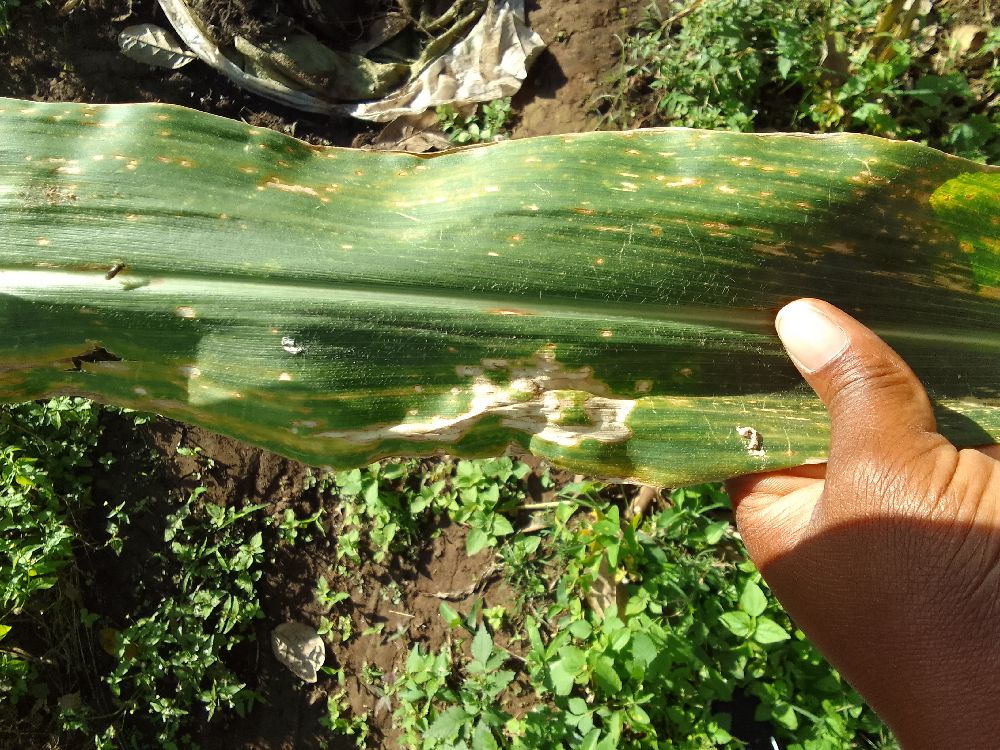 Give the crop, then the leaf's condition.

maize, maize lethal necrosis
